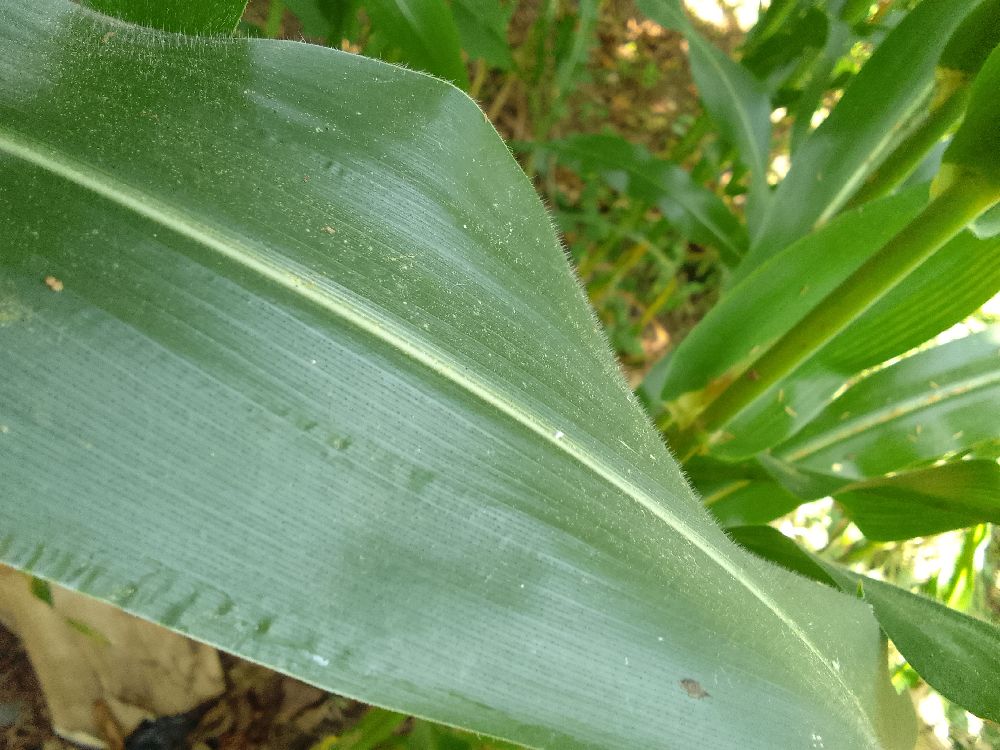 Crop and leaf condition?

maize, healthy
